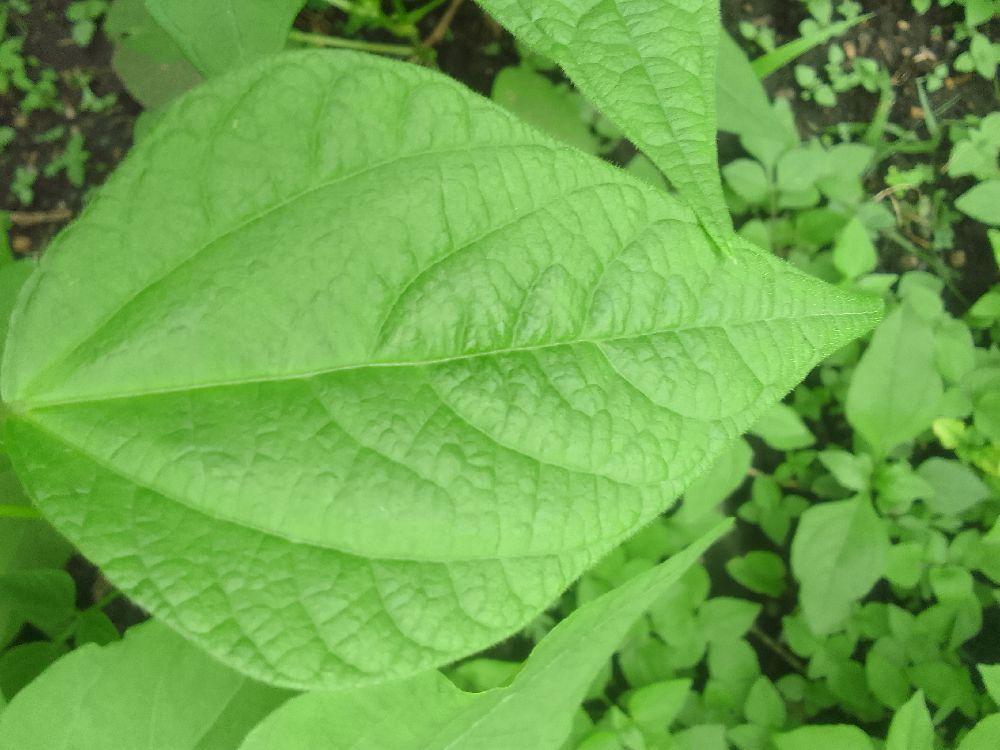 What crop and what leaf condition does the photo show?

common bean, healthy
